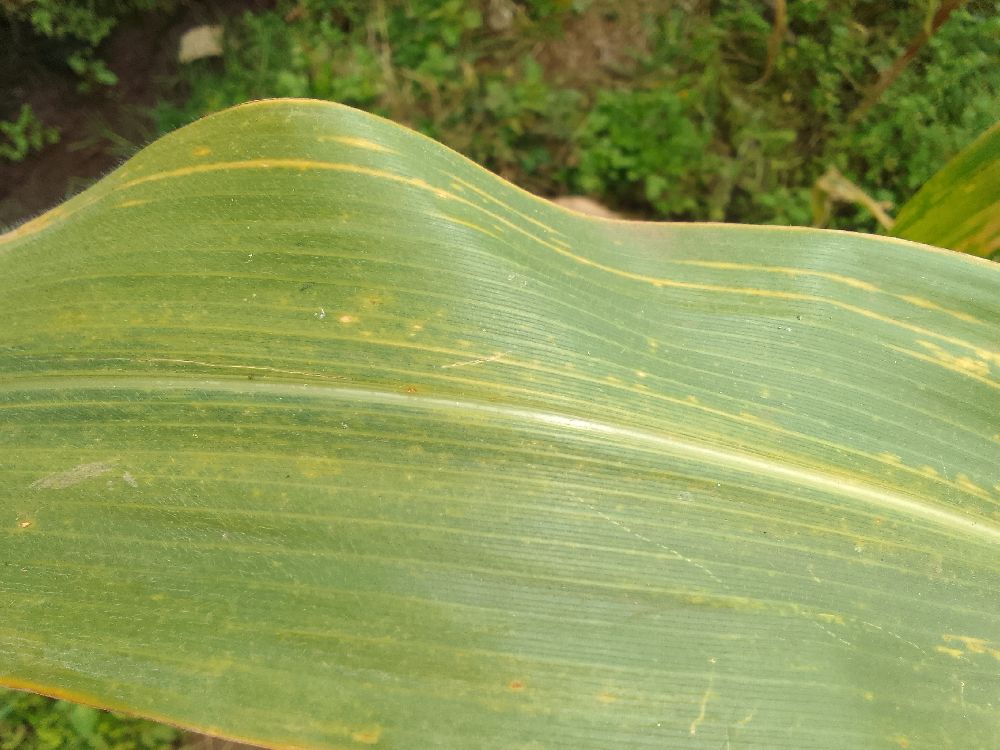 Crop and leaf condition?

maize, maize lethal necrosis
